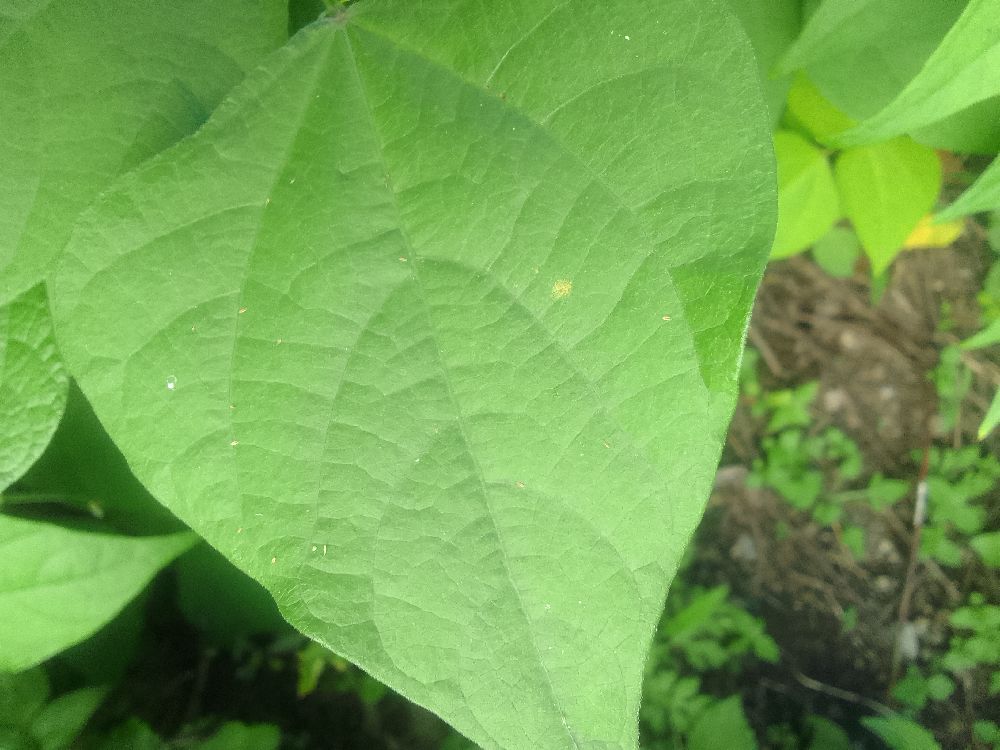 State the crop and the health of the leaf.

common bean, healthy
